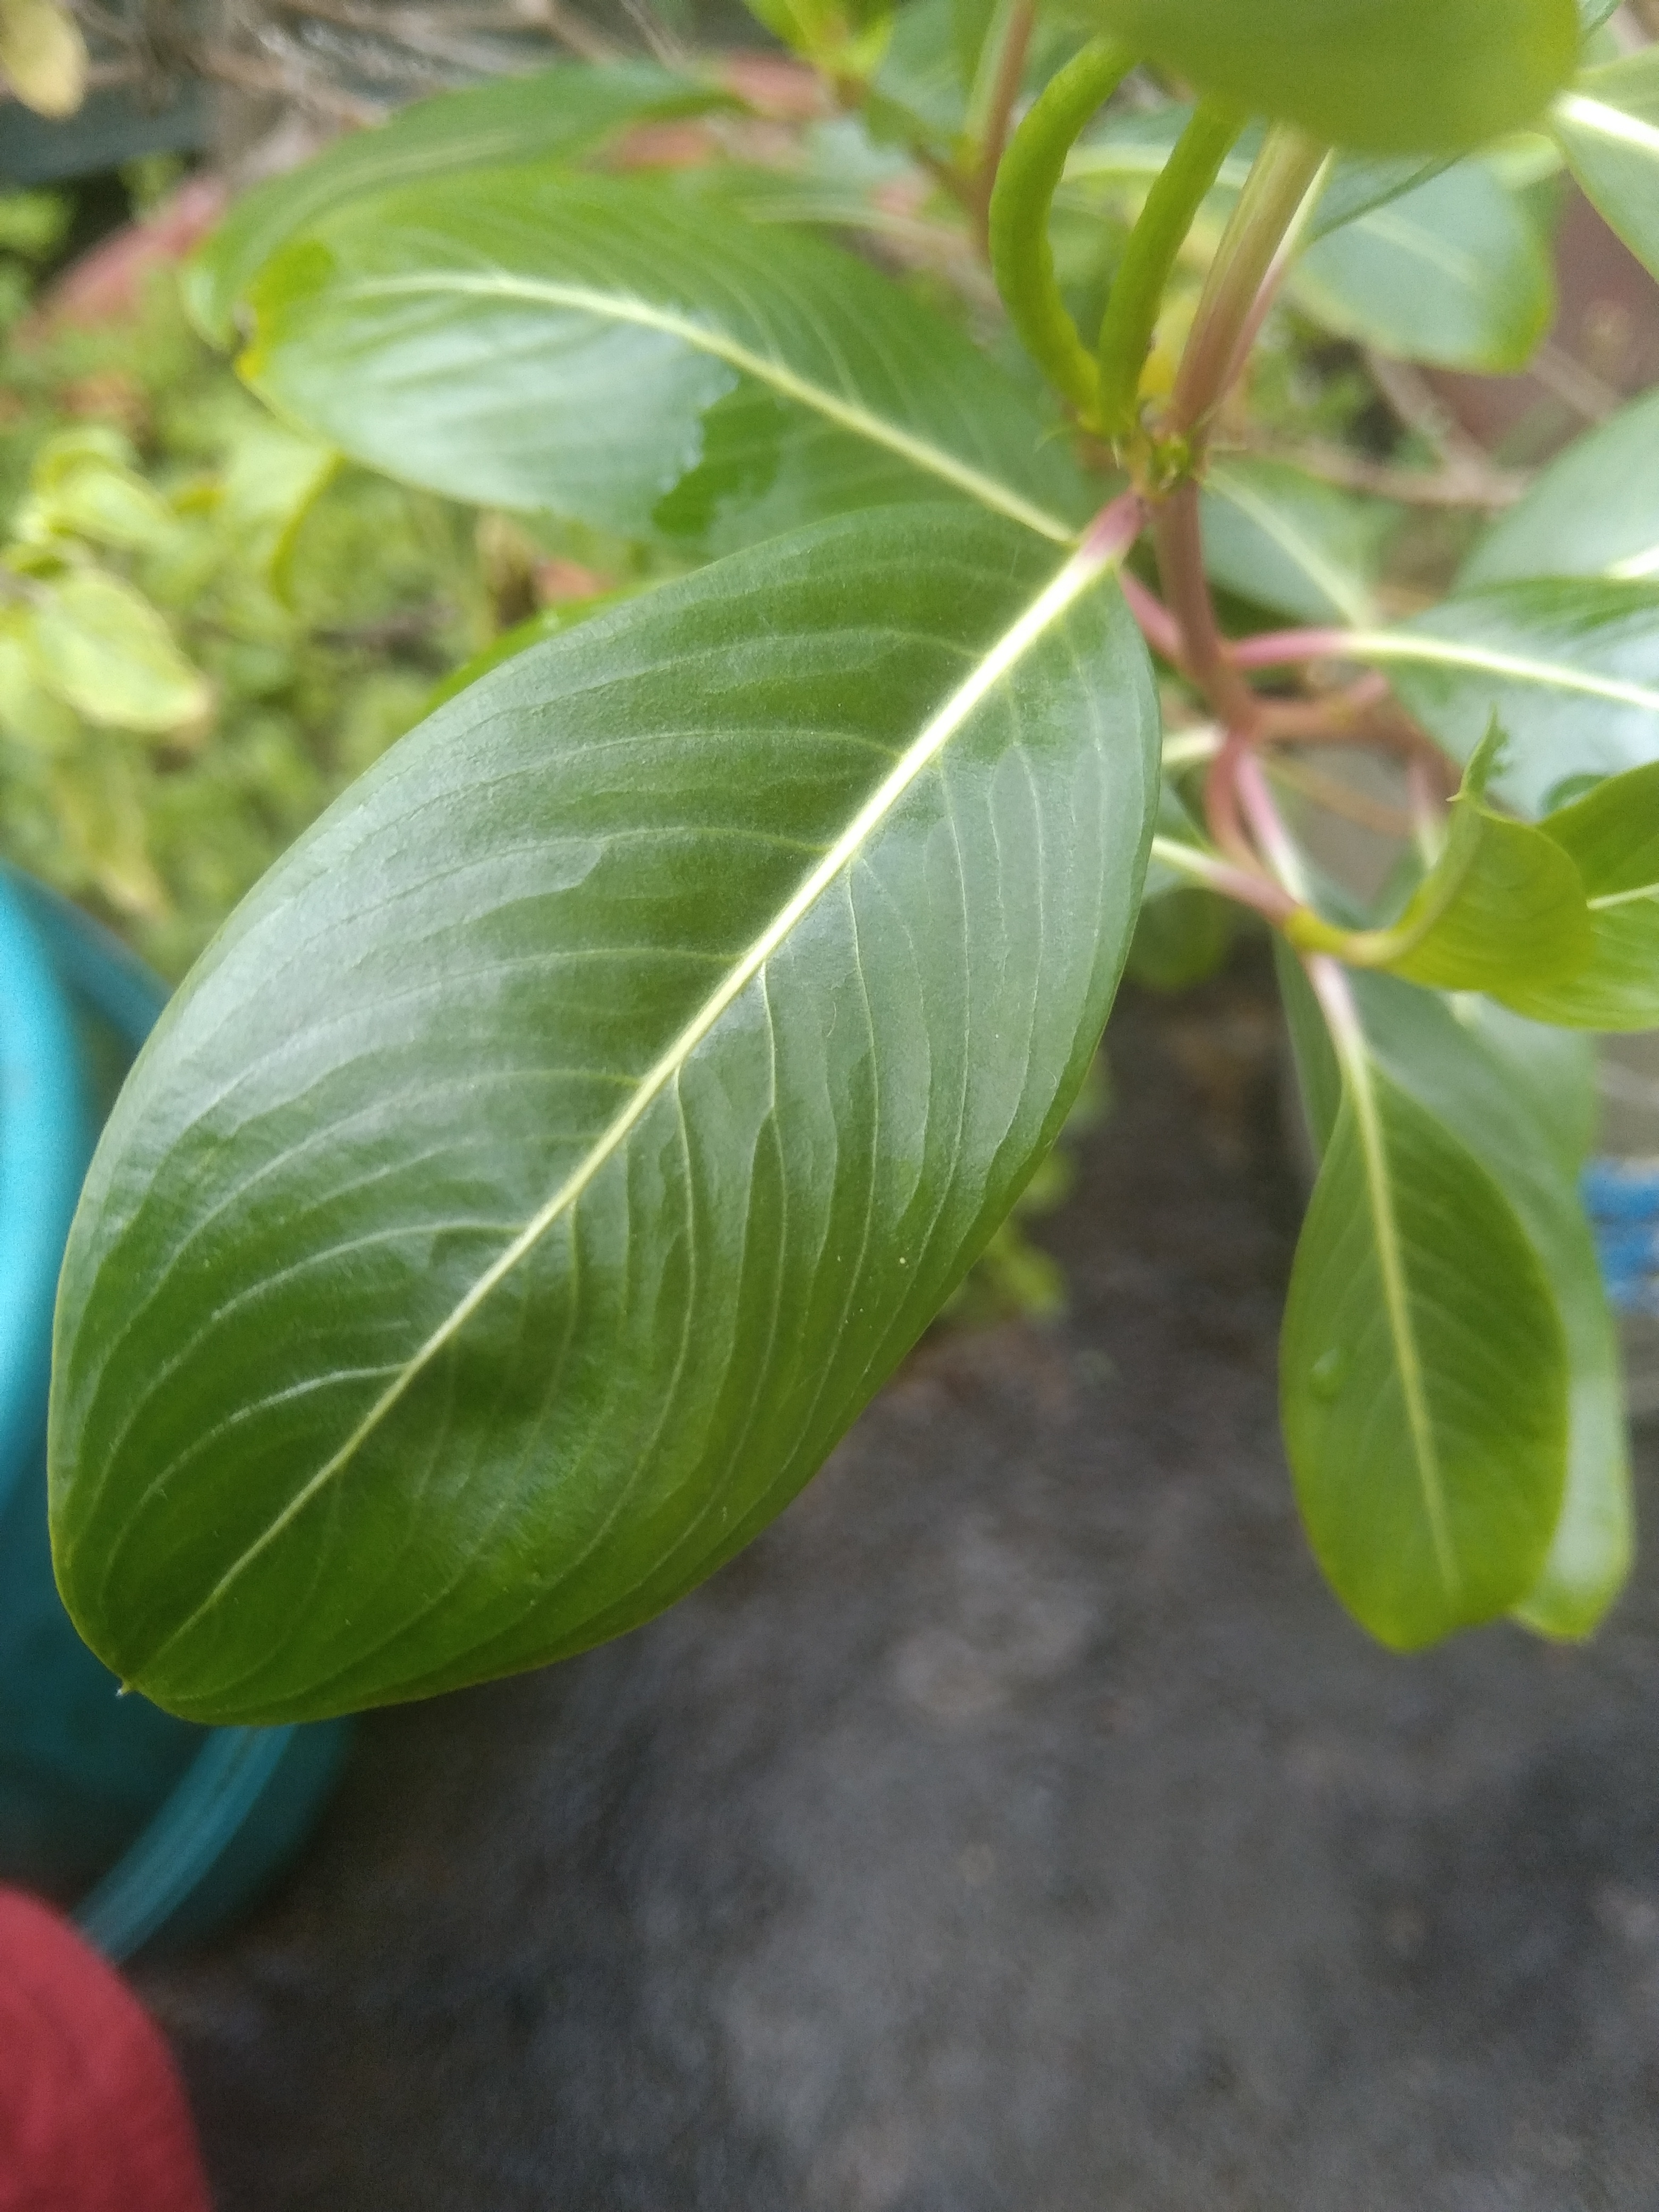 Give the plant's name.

rose periwinkle
